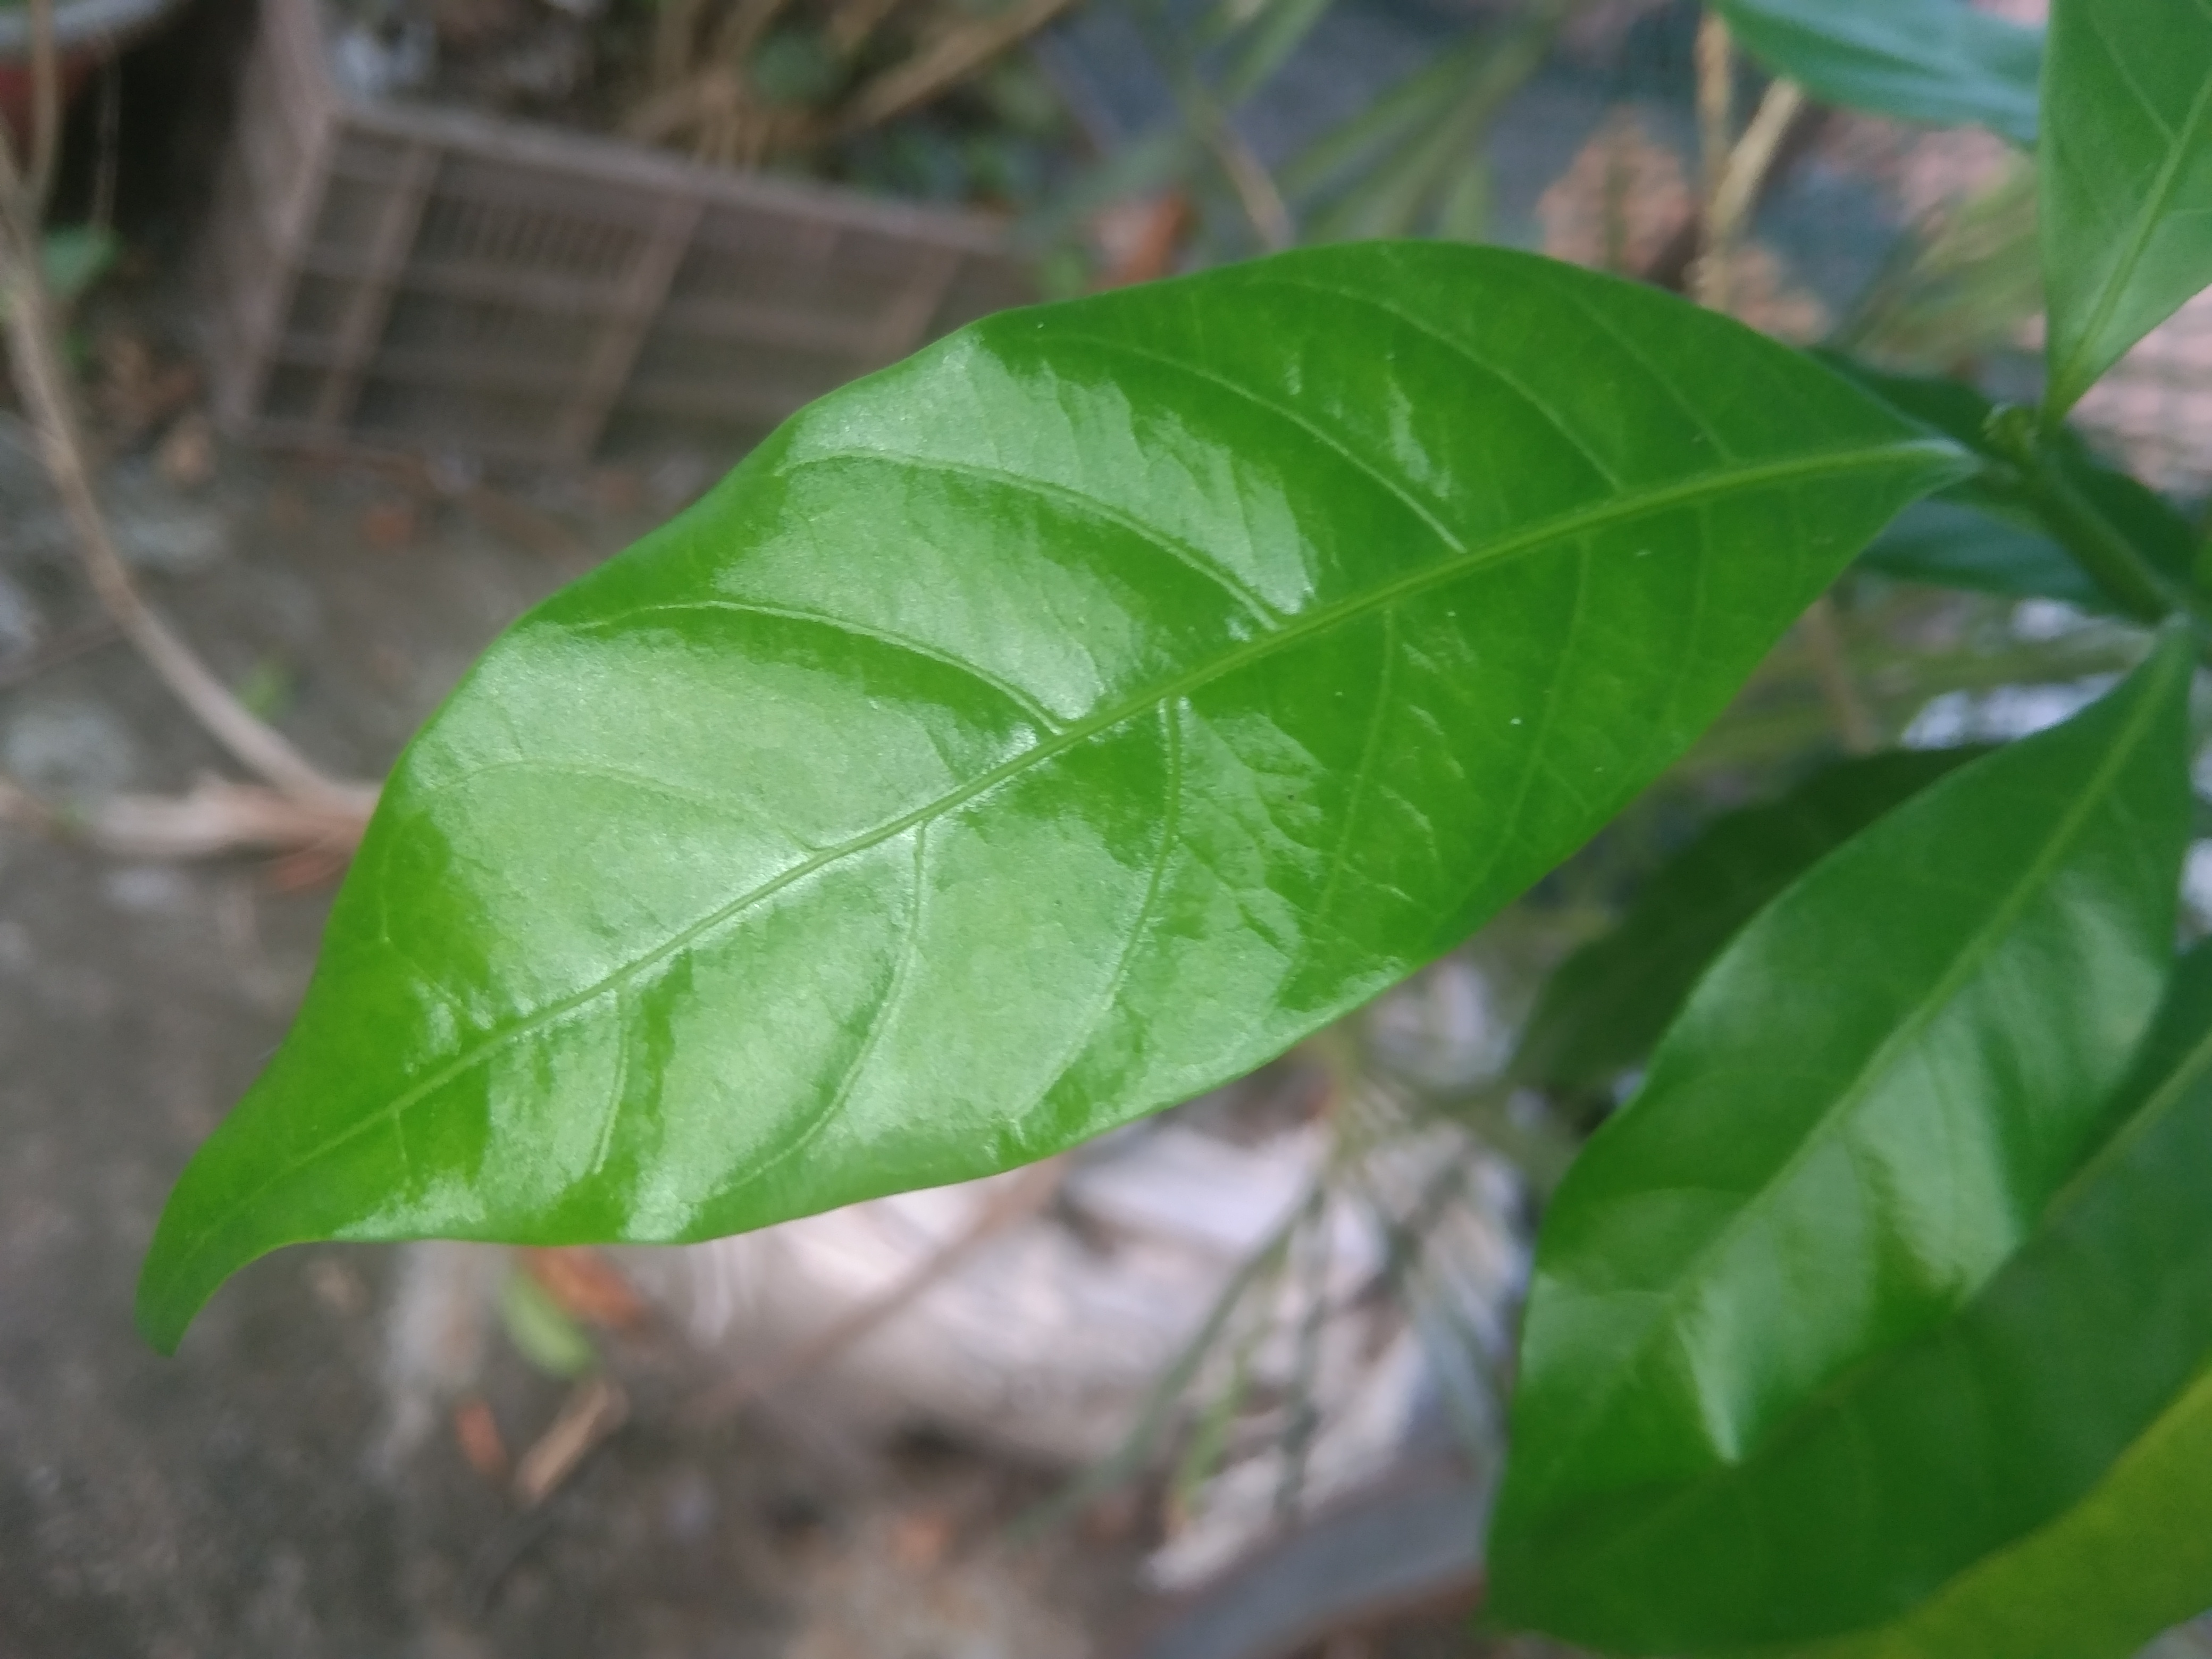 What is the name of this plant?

togor
